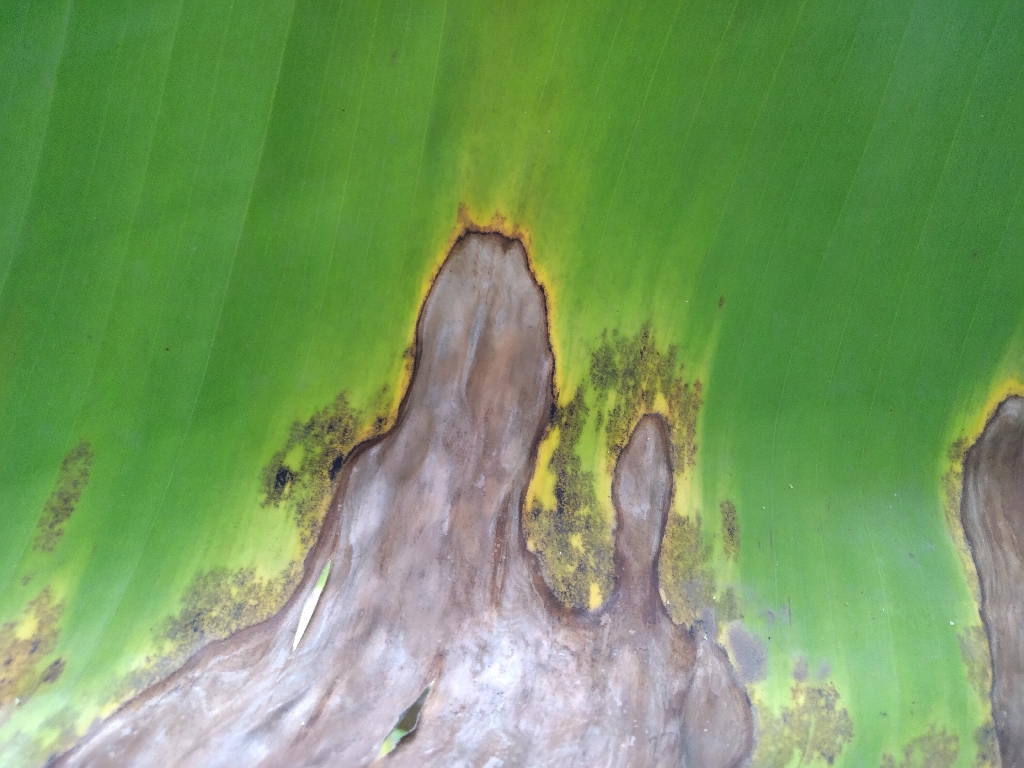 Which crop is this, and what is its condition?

banana, black sigatoka
